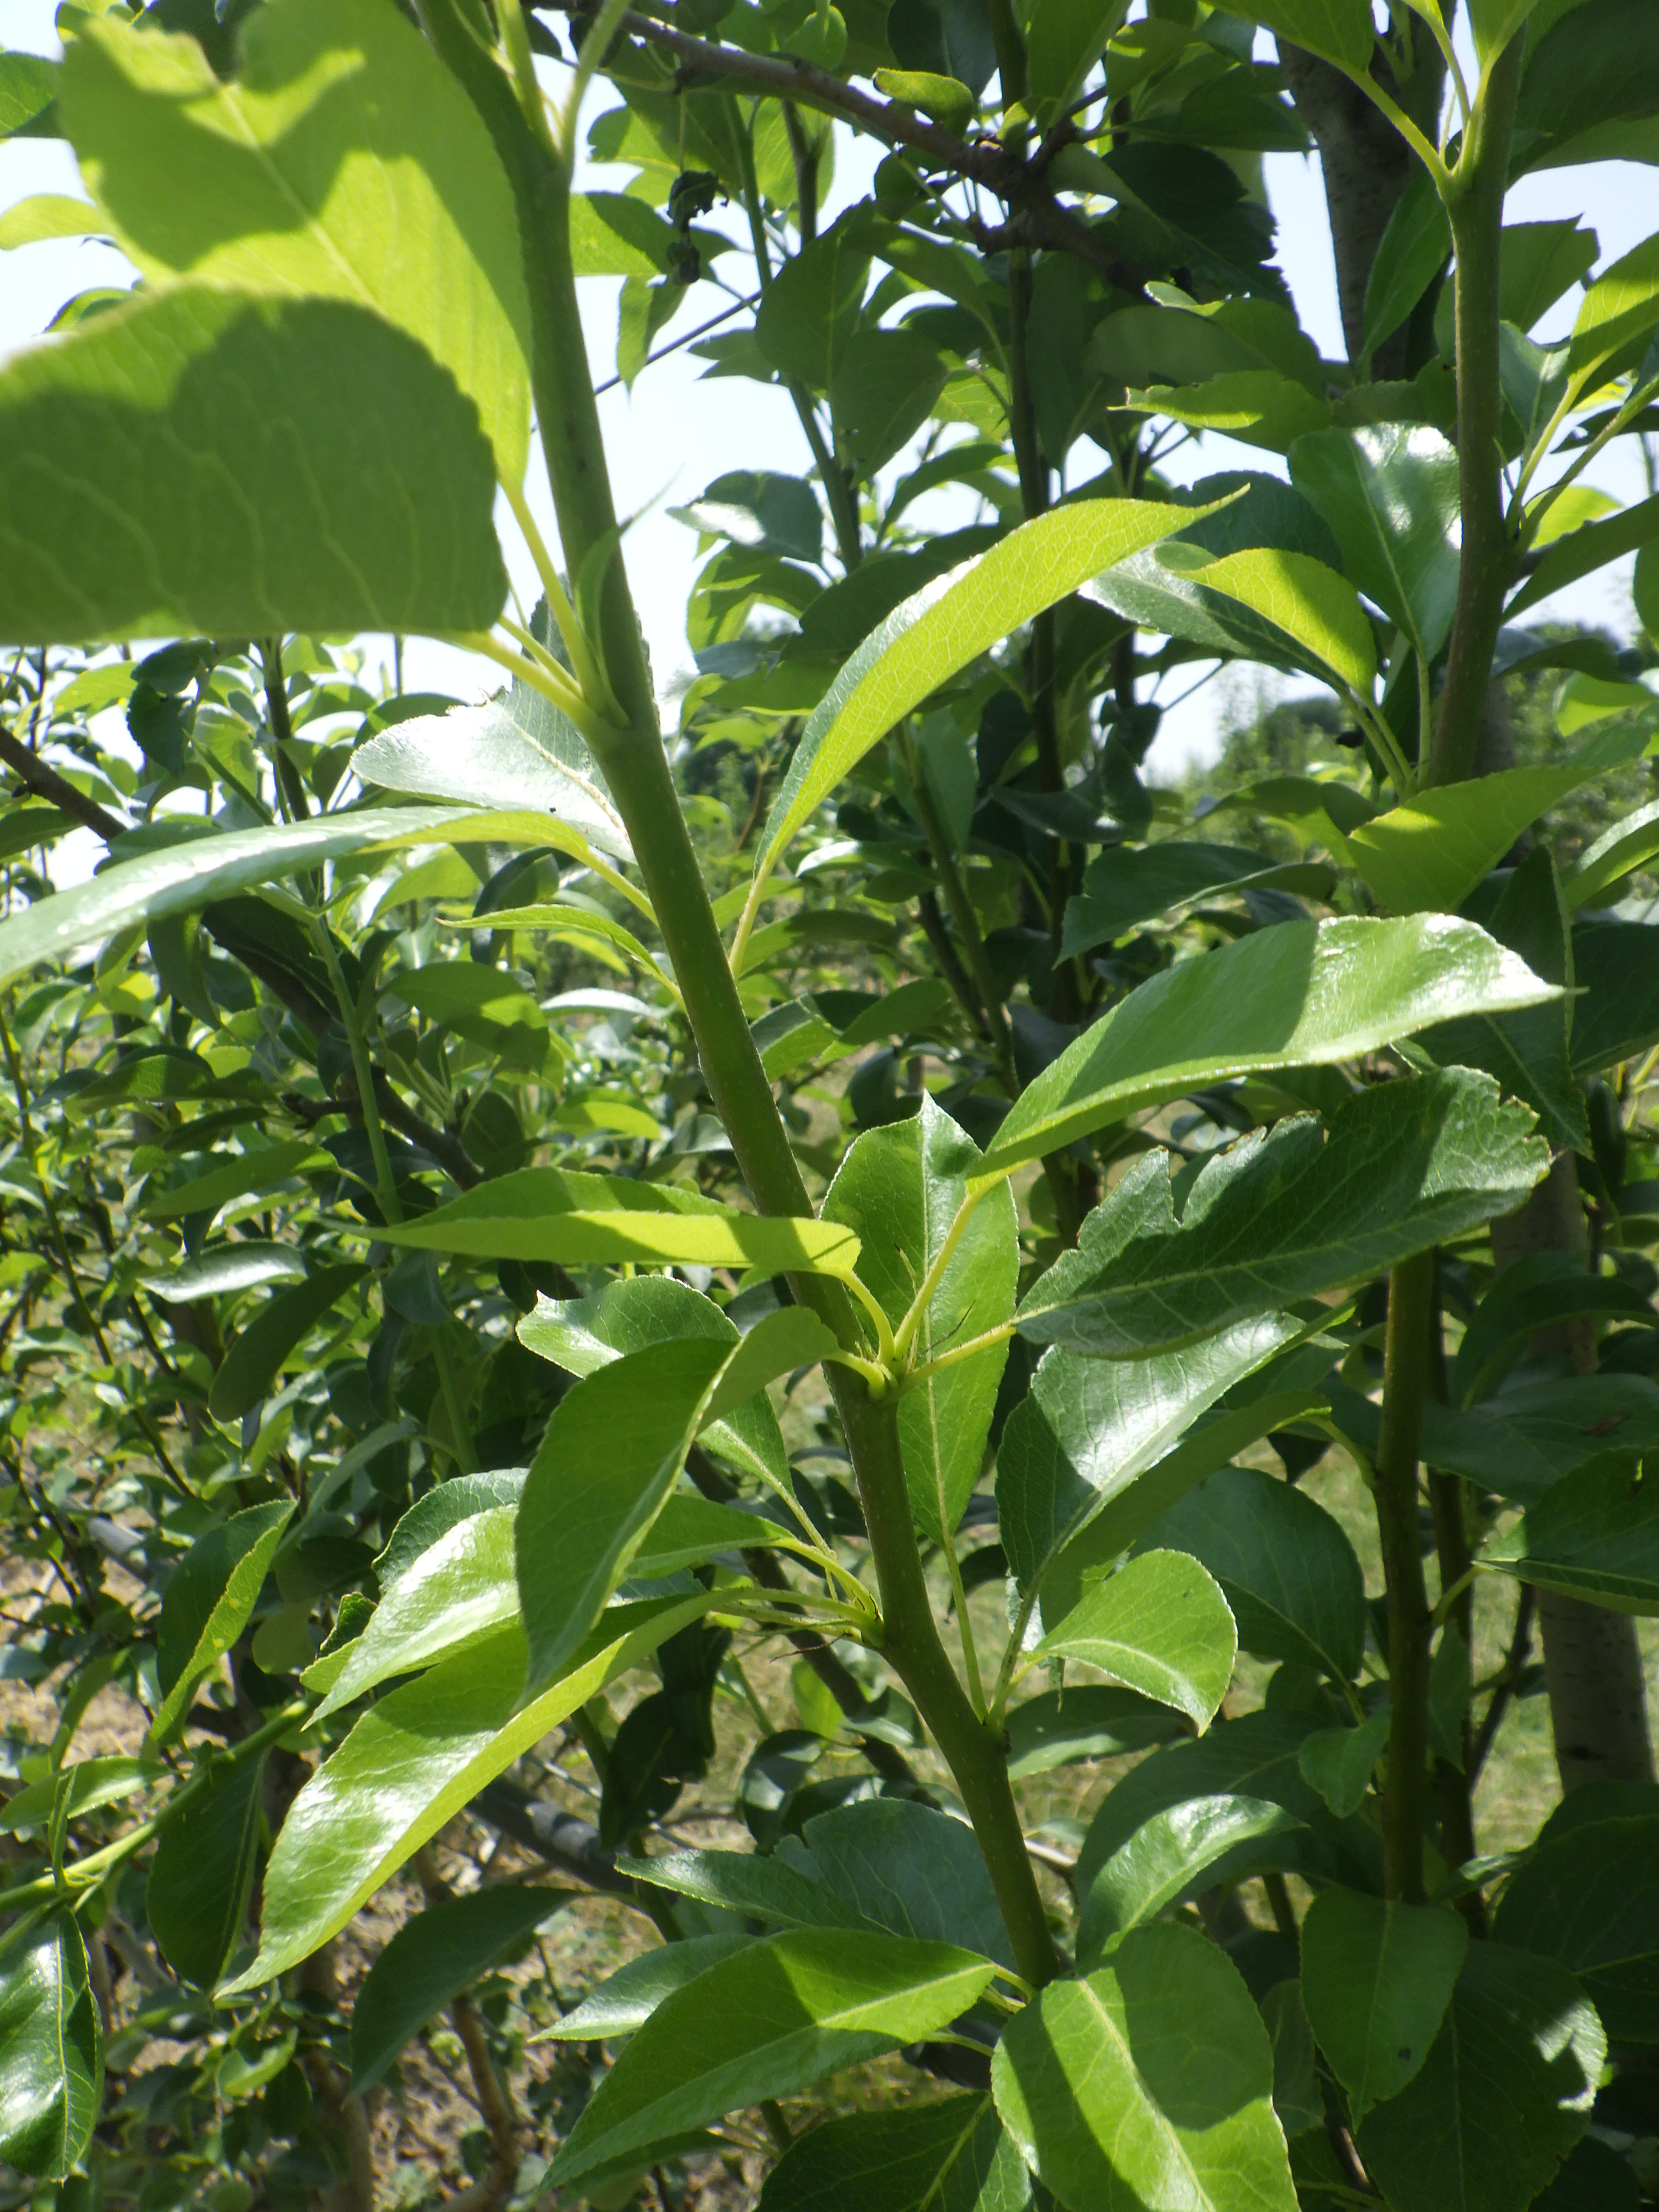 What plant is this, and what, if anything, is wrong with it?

pear, phytophagous
